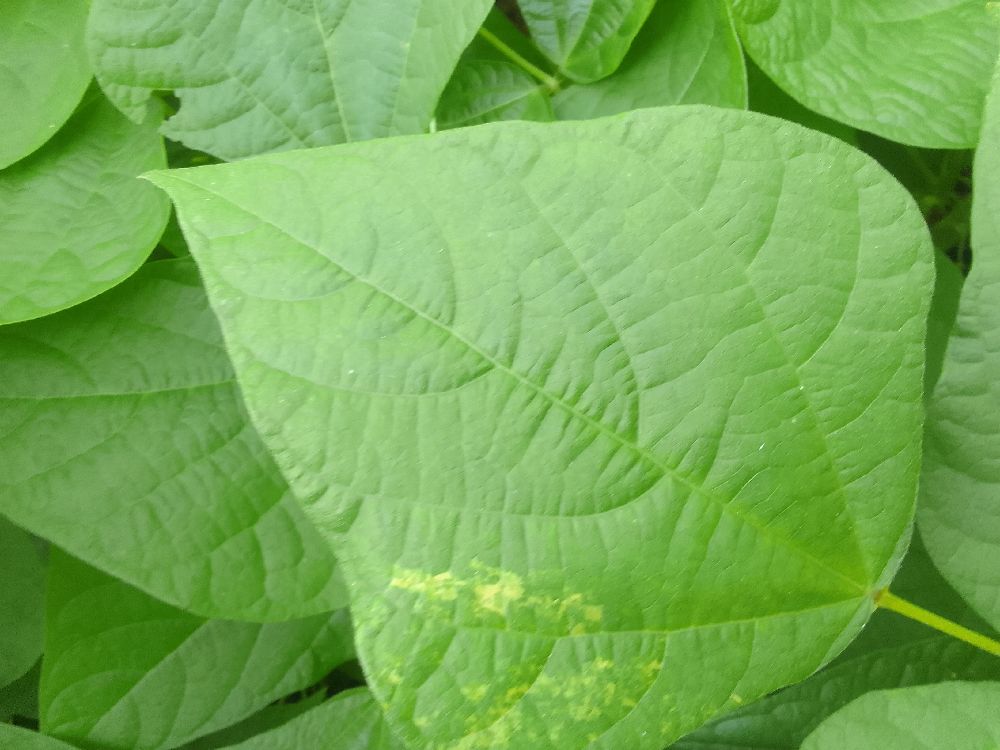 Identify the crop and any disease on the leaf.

common bean, healthy
